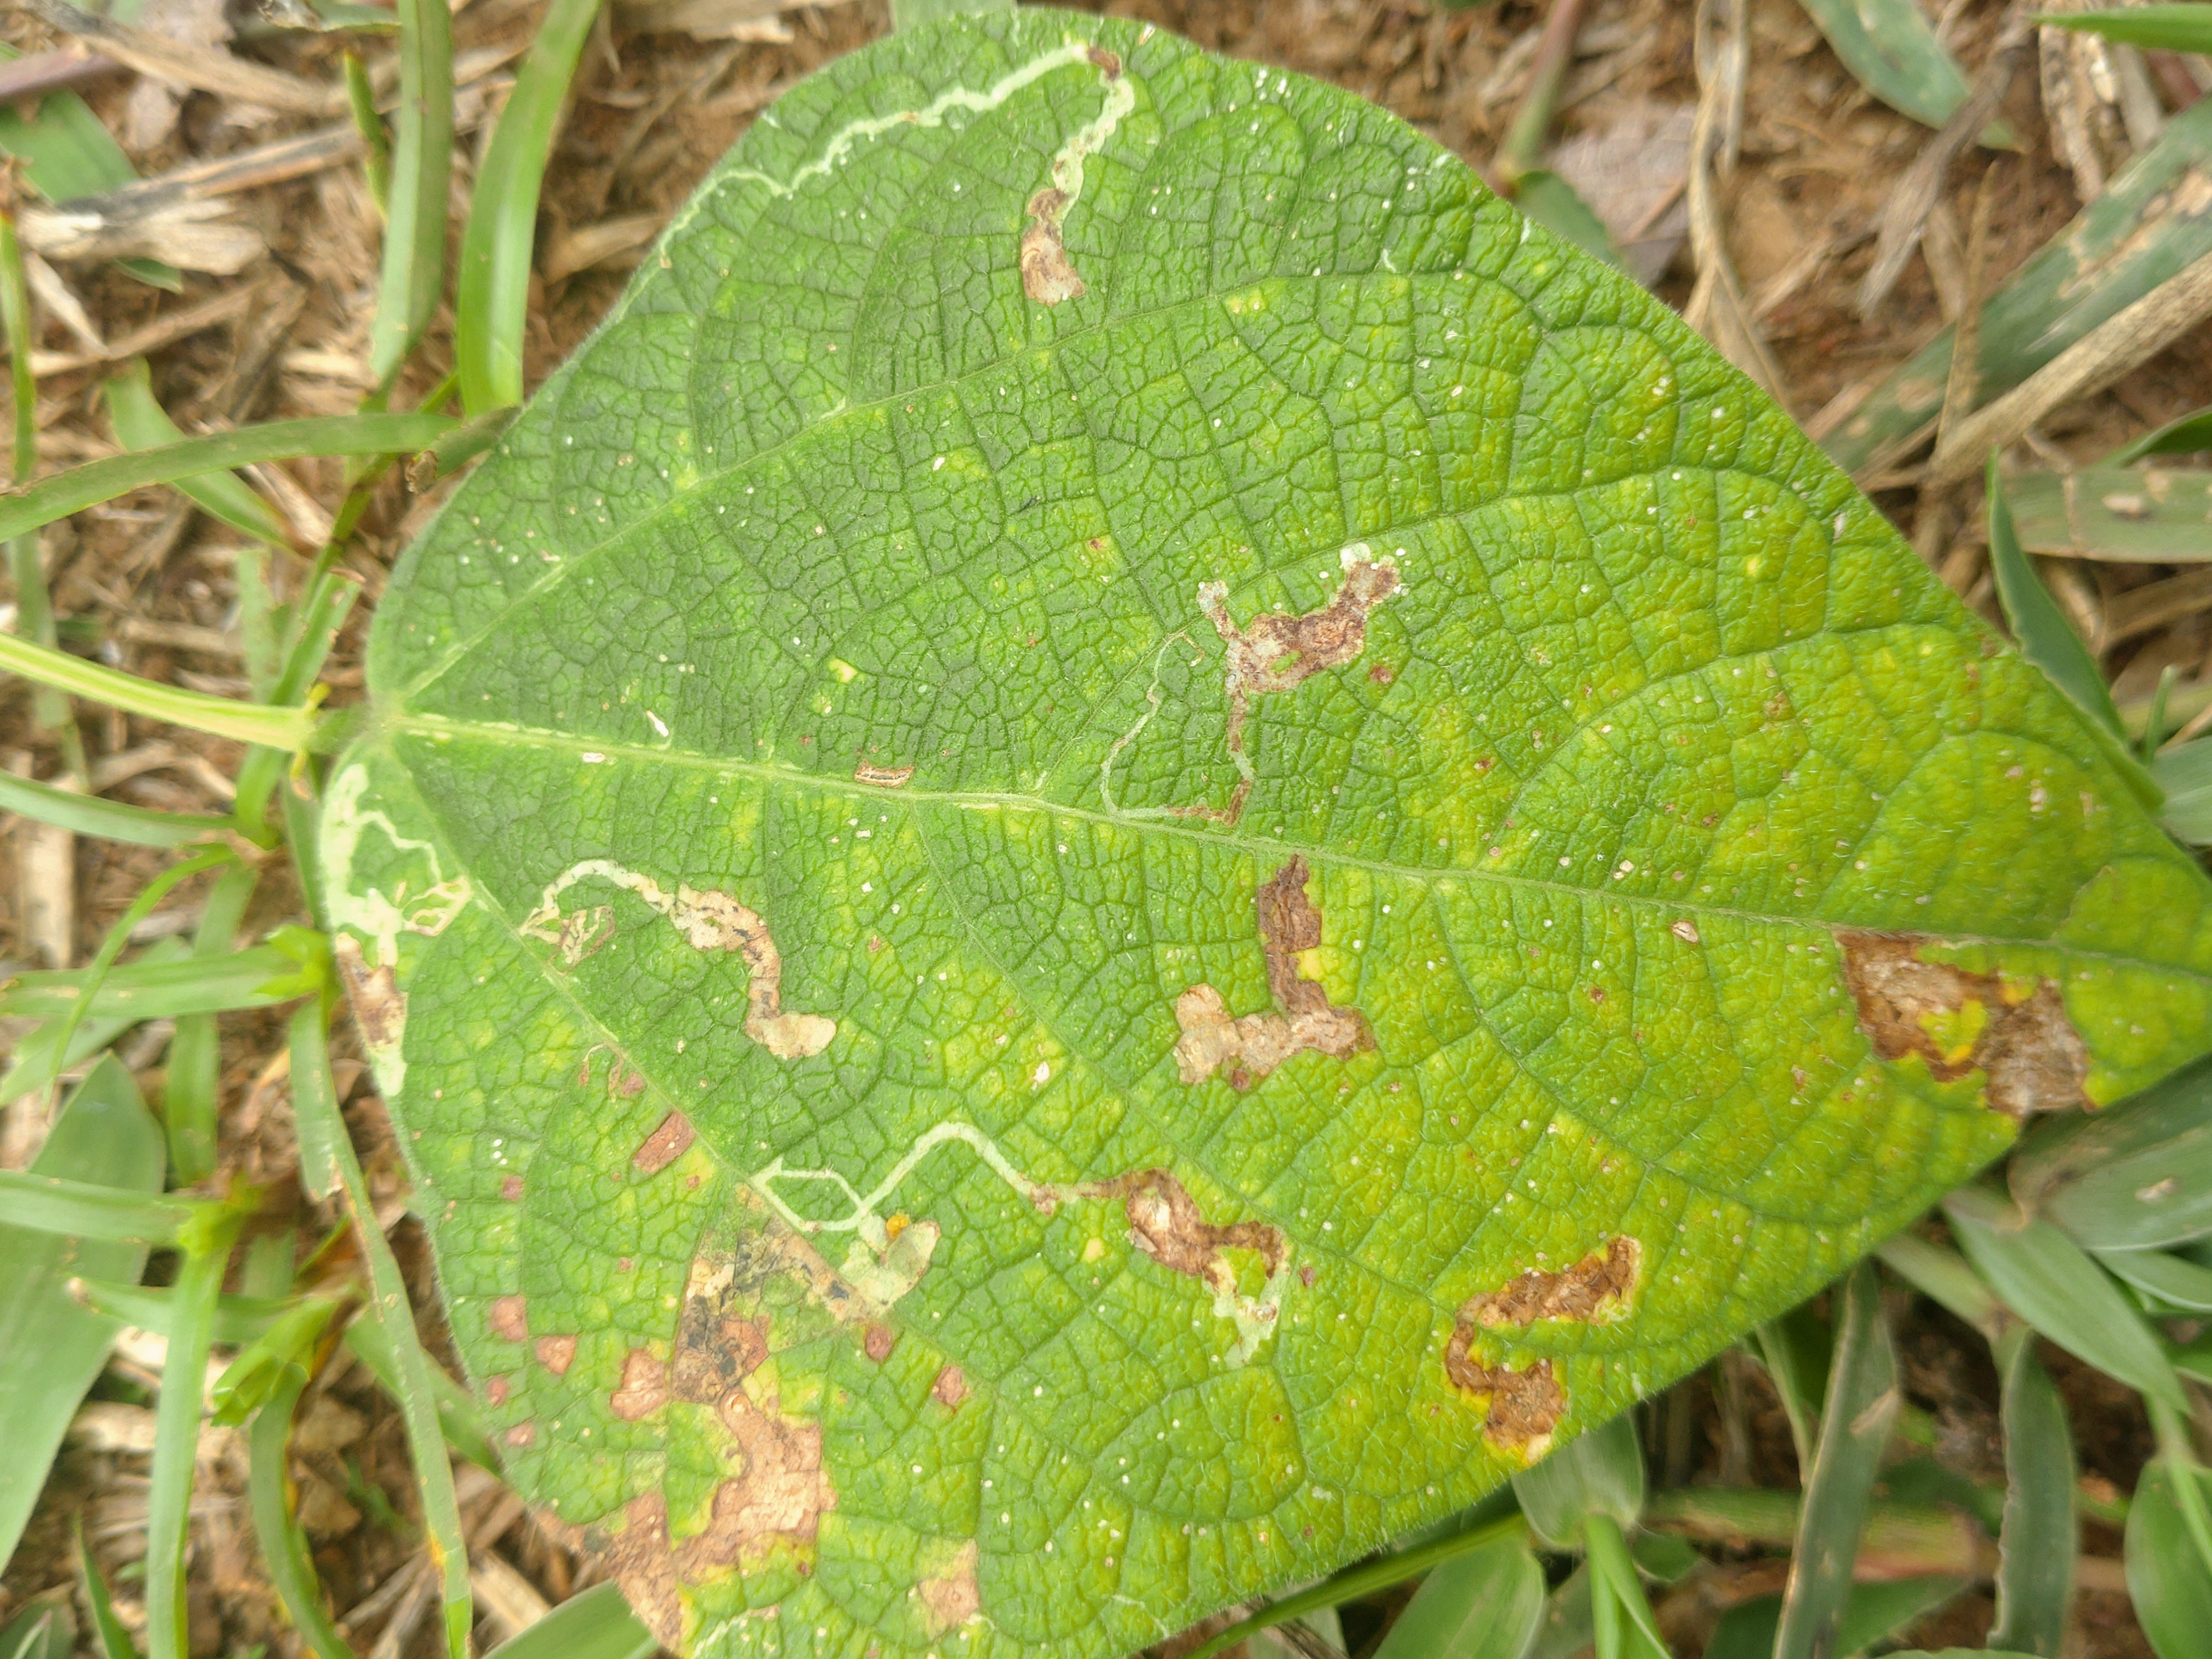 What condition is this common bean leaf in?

rust
